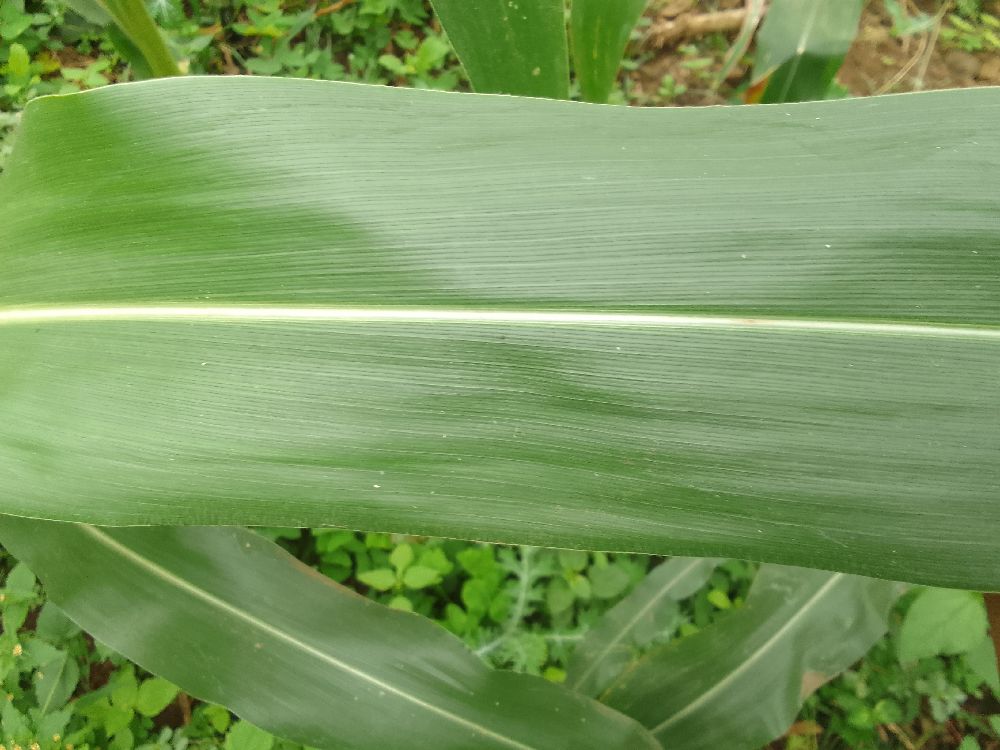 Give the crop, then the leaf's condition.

maize, healthy
